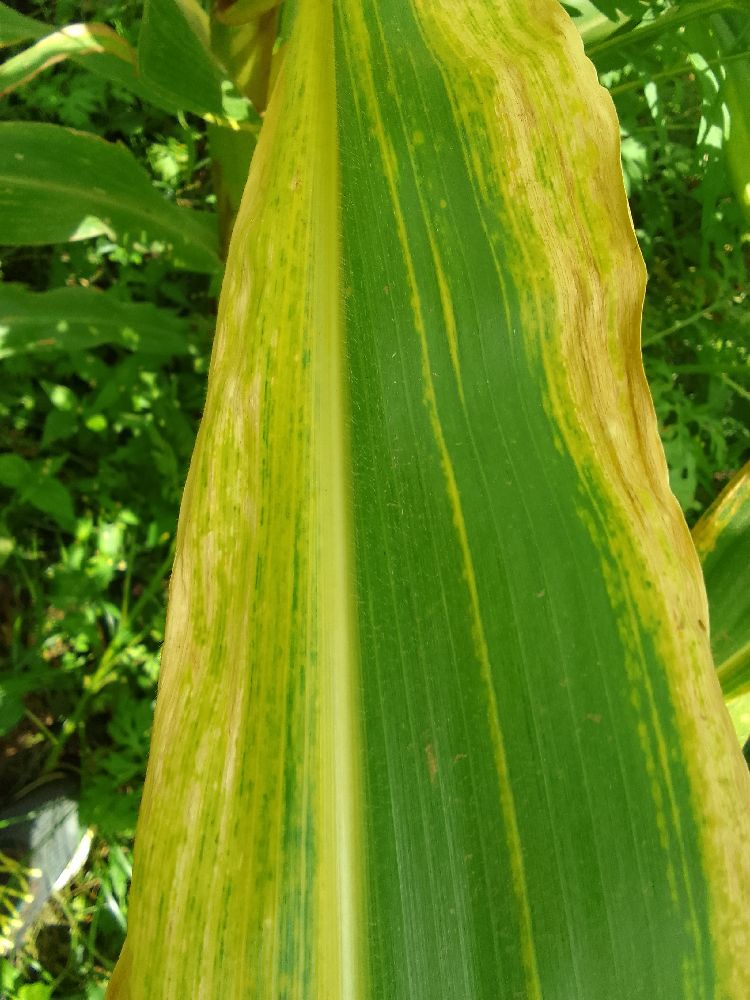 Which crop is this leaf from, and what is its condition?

maize, maize lethal necrosis
